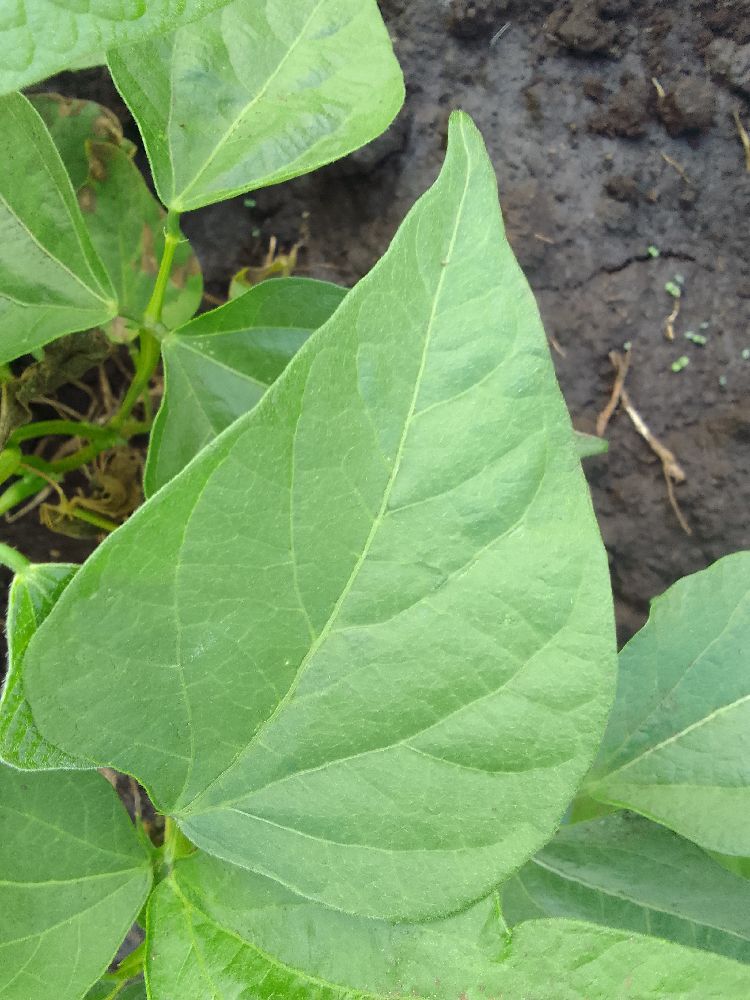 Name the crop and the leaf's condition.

common bean, healthy
